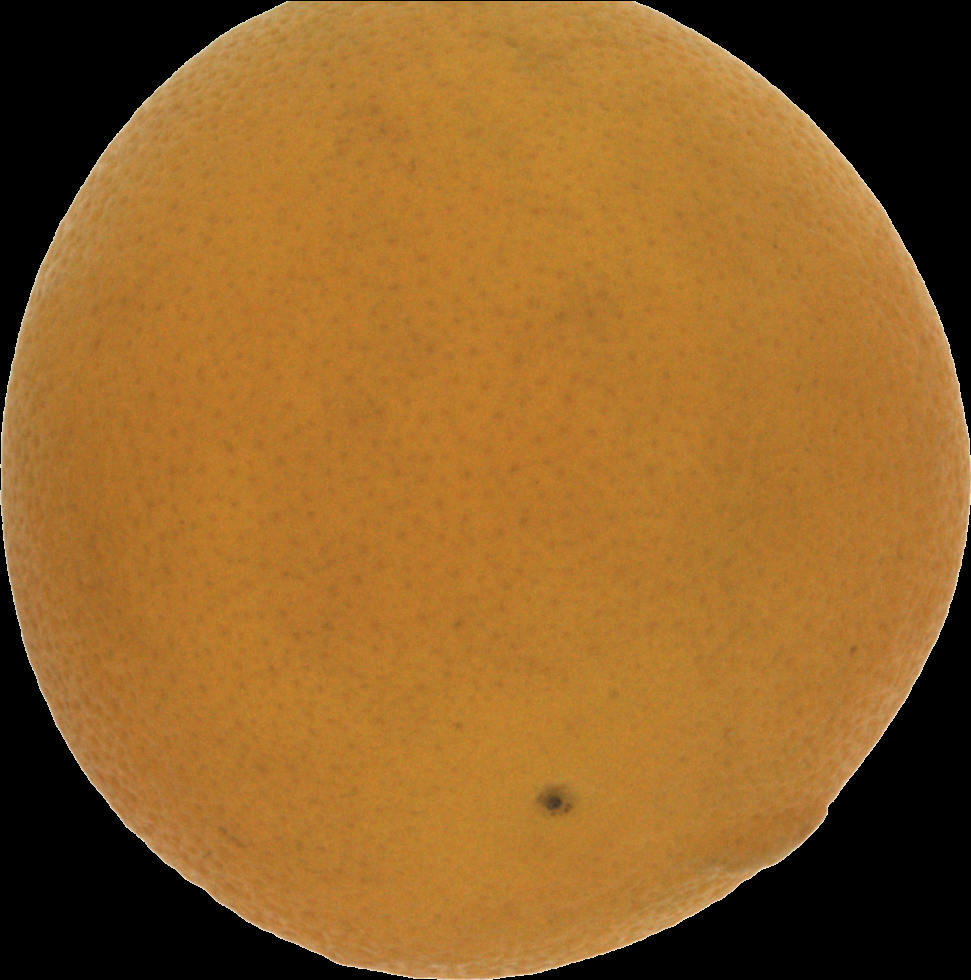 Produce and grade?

orange, bad
